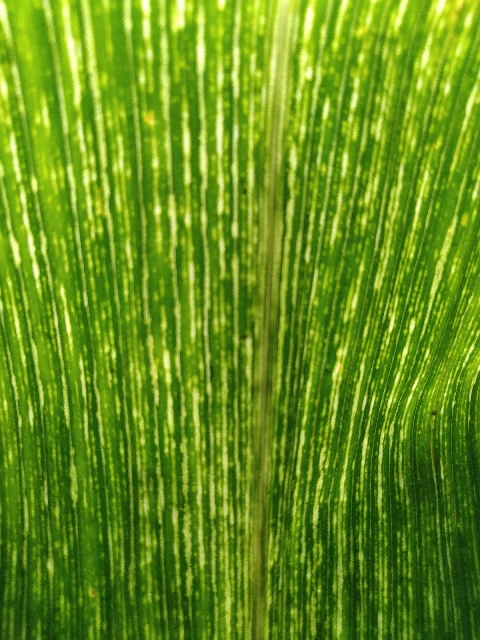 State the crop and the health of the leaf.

maize, maize streak virus
